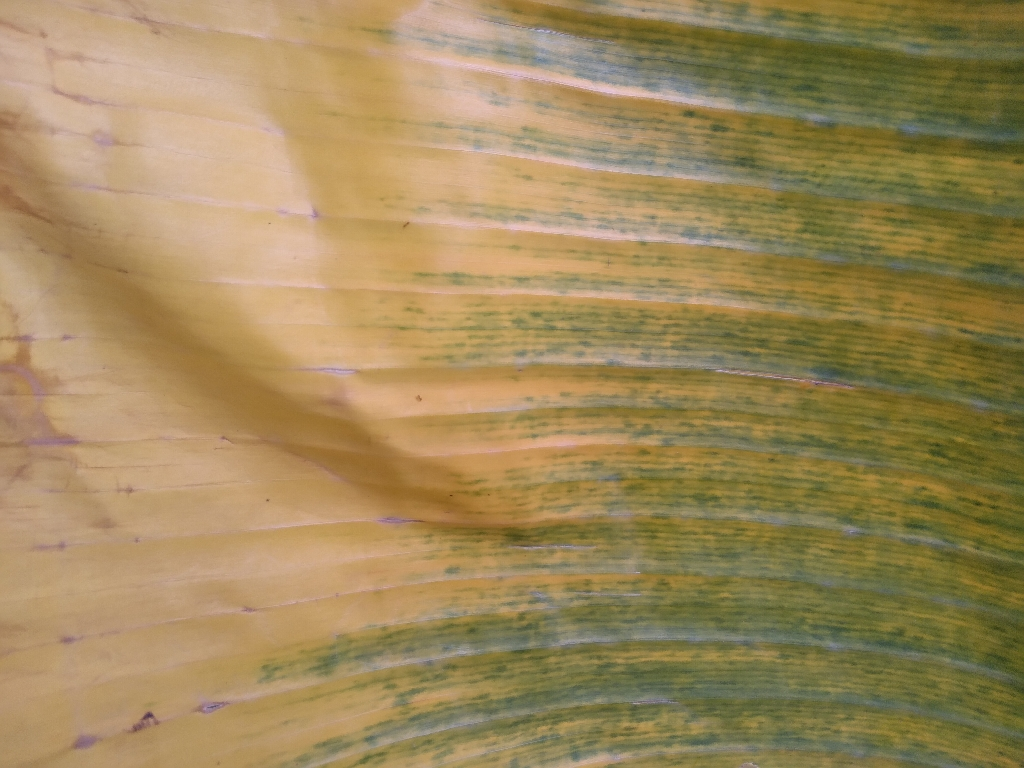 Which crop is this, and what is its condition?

banana, fusarium wilt race 1
